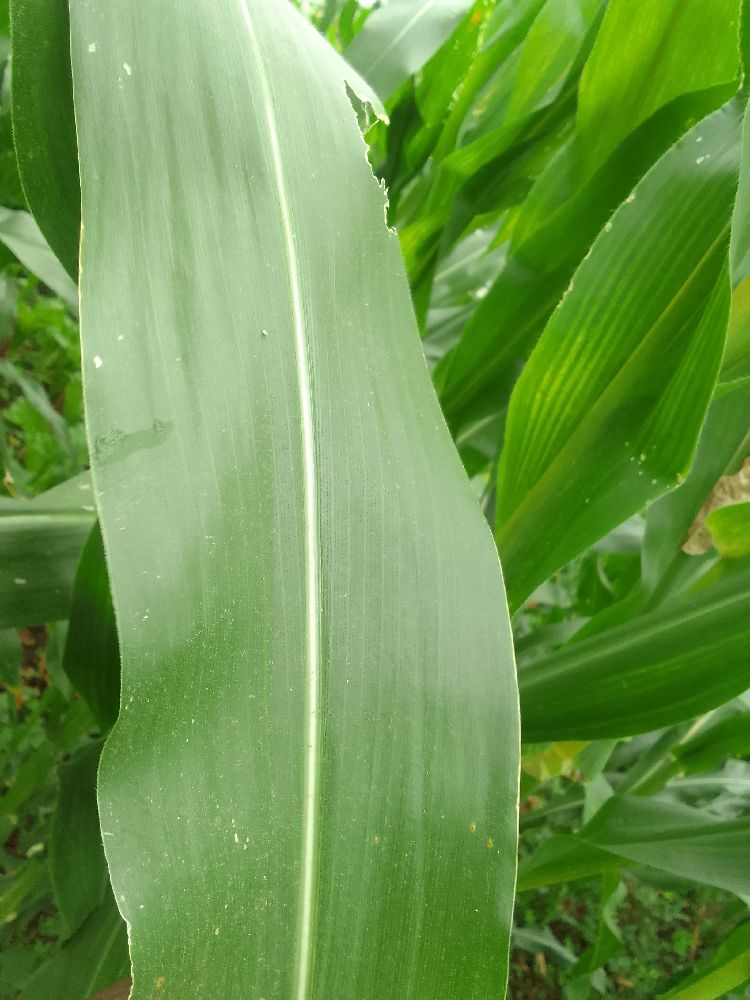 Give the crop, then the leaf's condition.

maize, healthy
